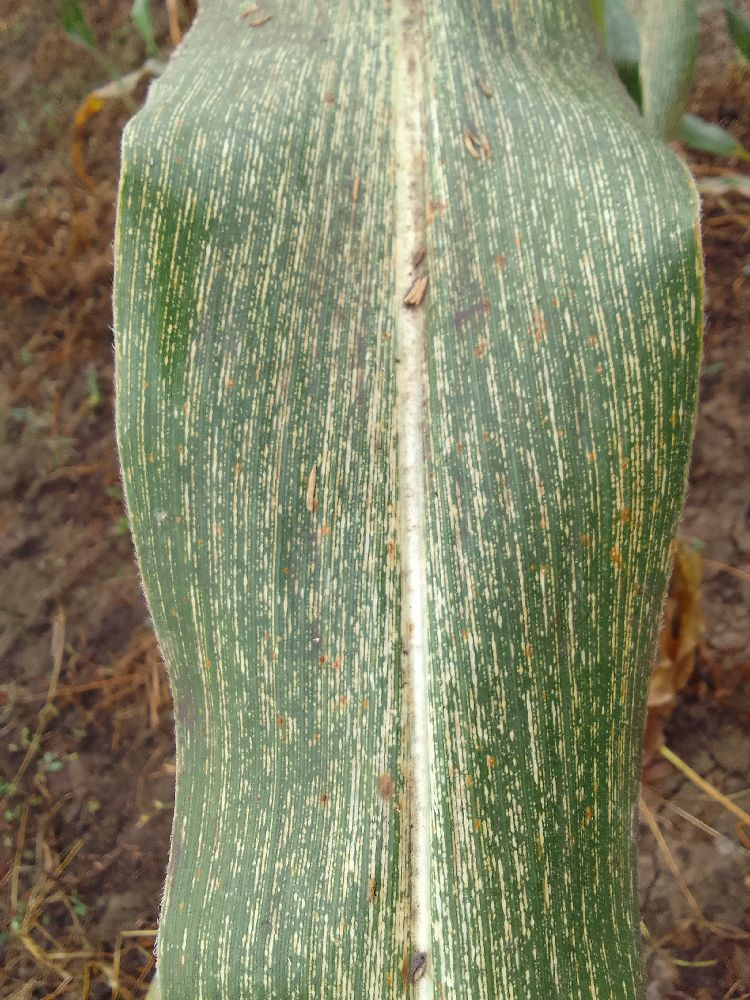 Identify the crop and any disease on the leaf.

maize, maize streak virus
